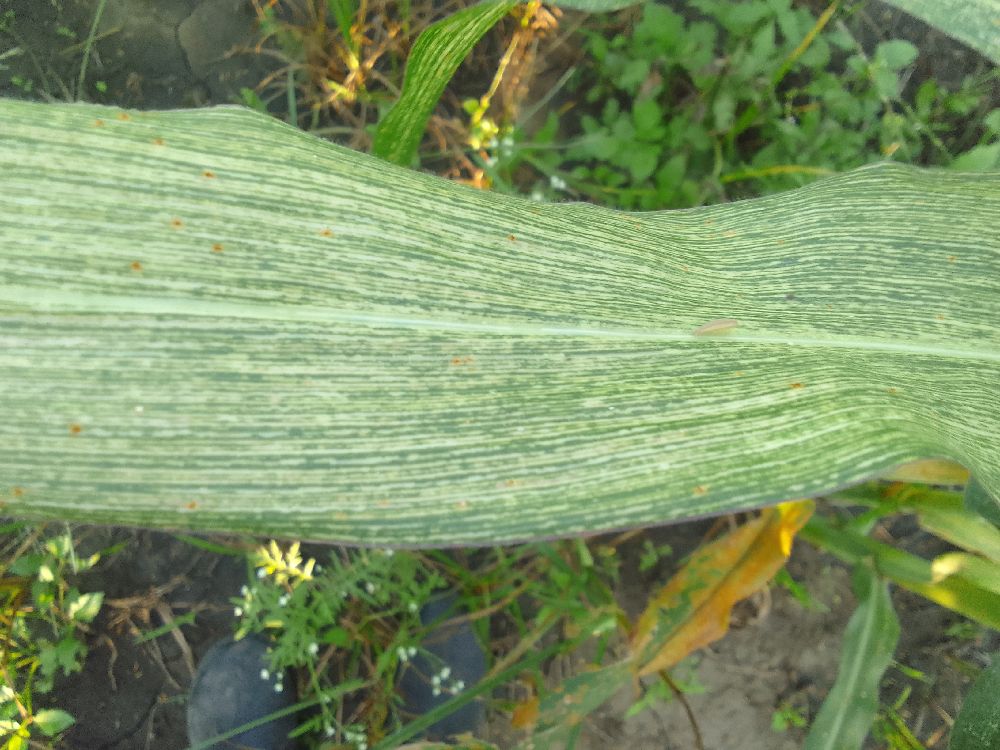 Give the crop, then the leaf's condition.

maize, maize streak virus
